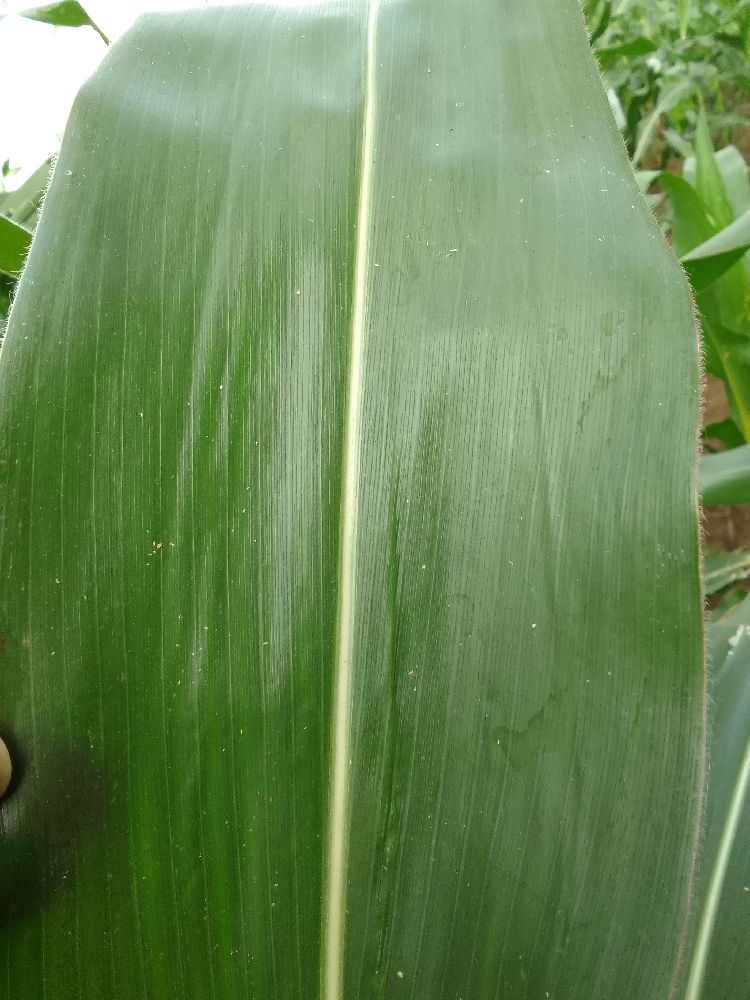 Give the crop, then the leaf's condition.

maize, healthy
